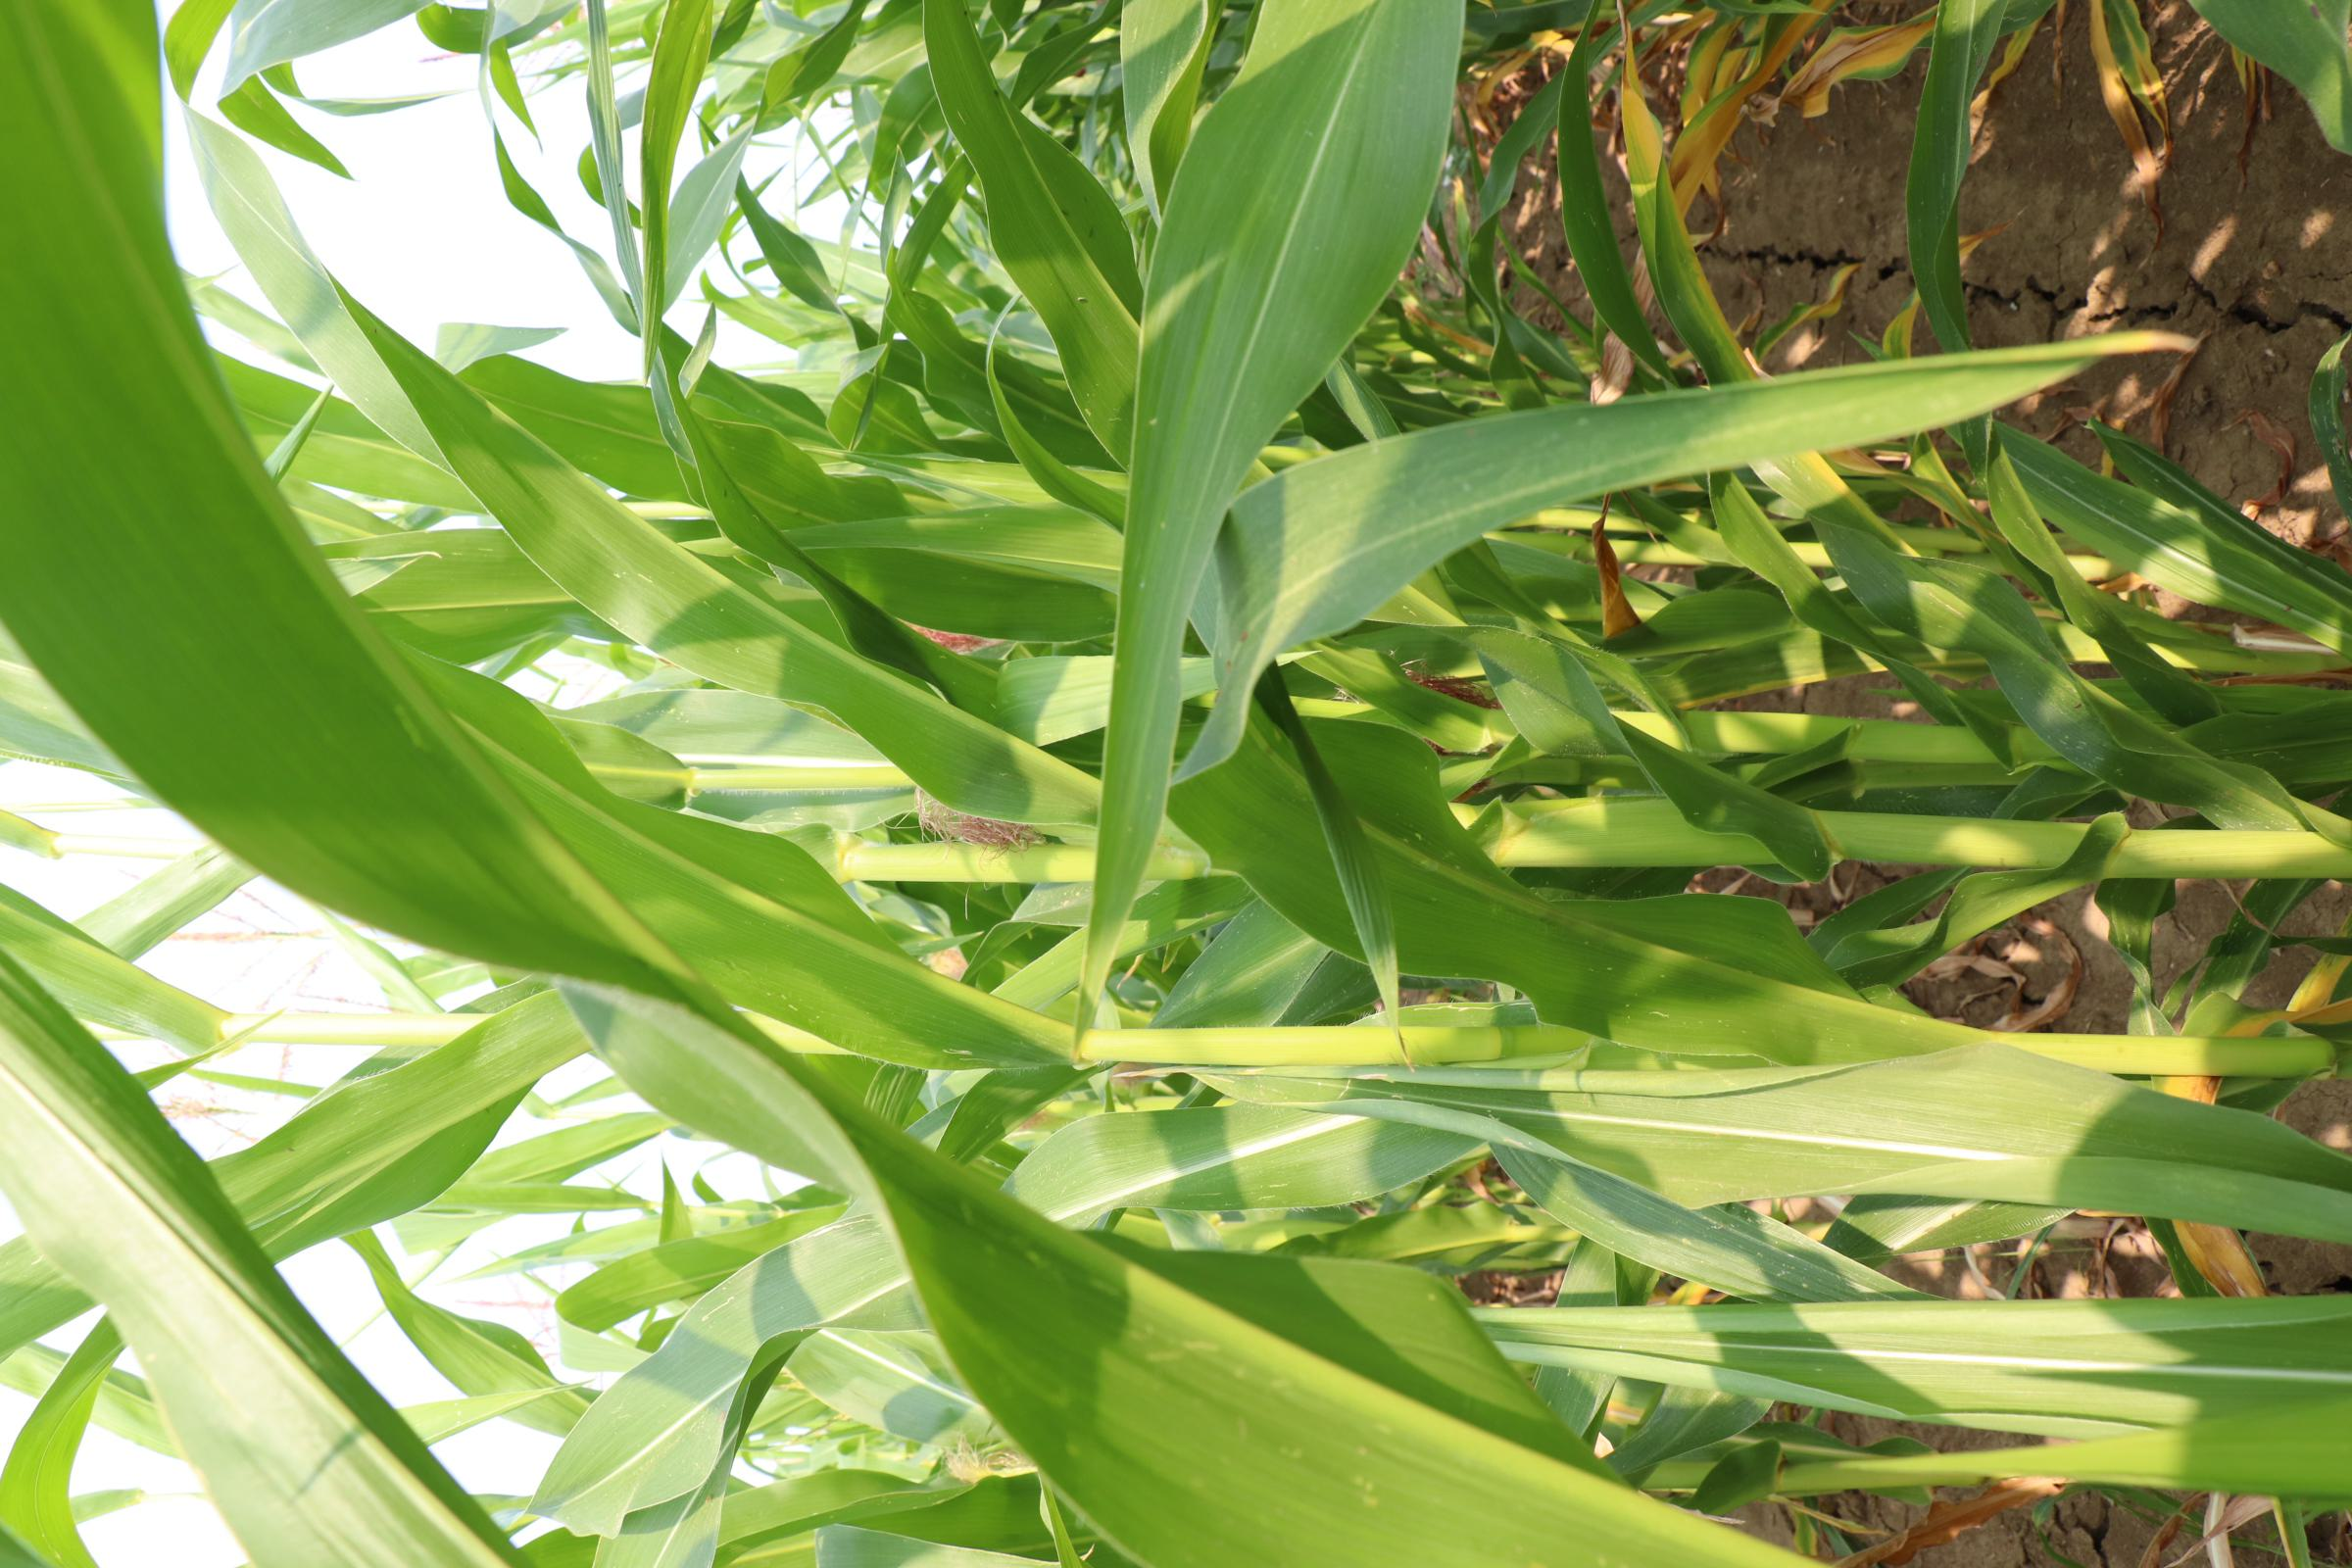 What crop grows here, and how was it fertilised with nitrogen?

maize, no added nitrogen
